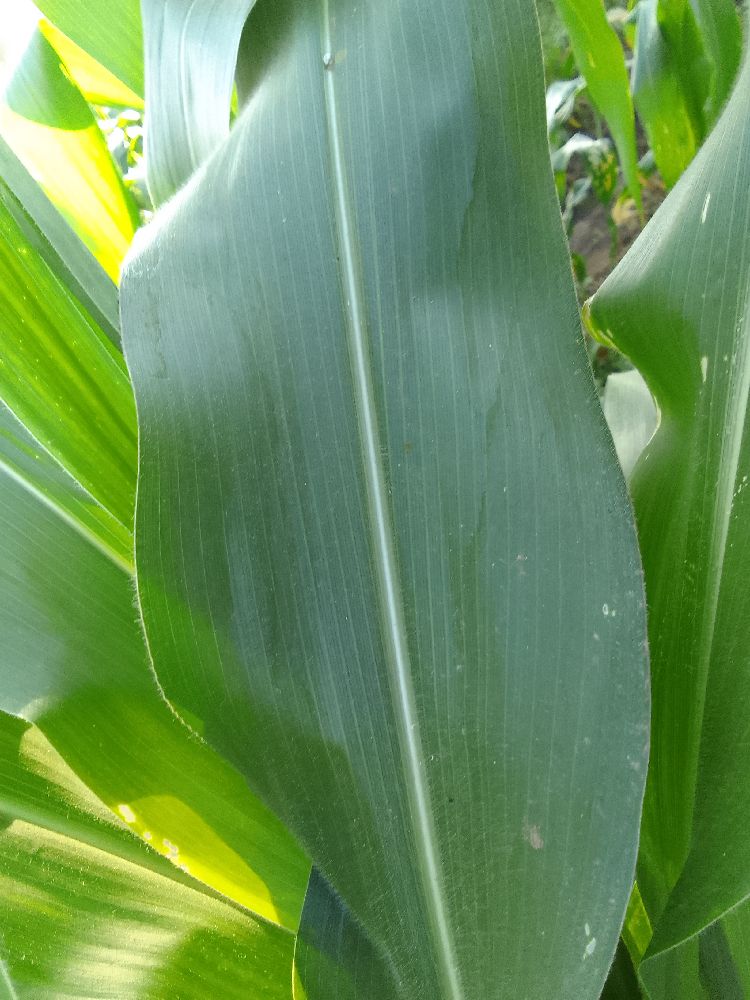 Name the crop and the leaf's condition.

maize, healthy
